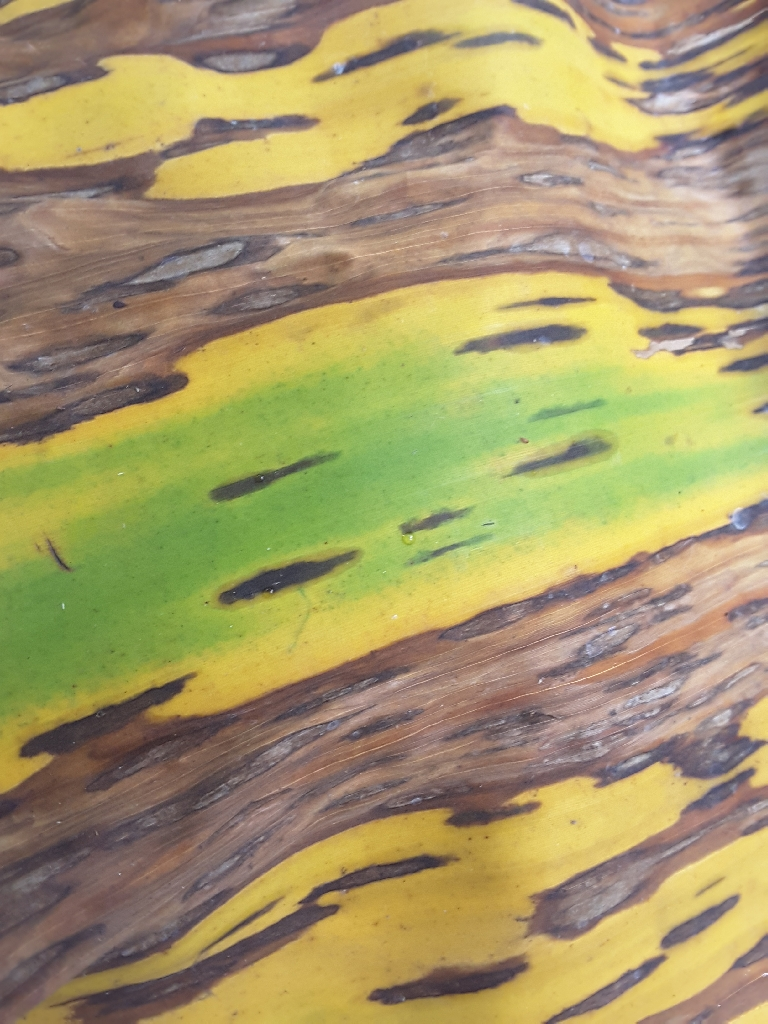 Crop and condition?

banana, black sigatoka
